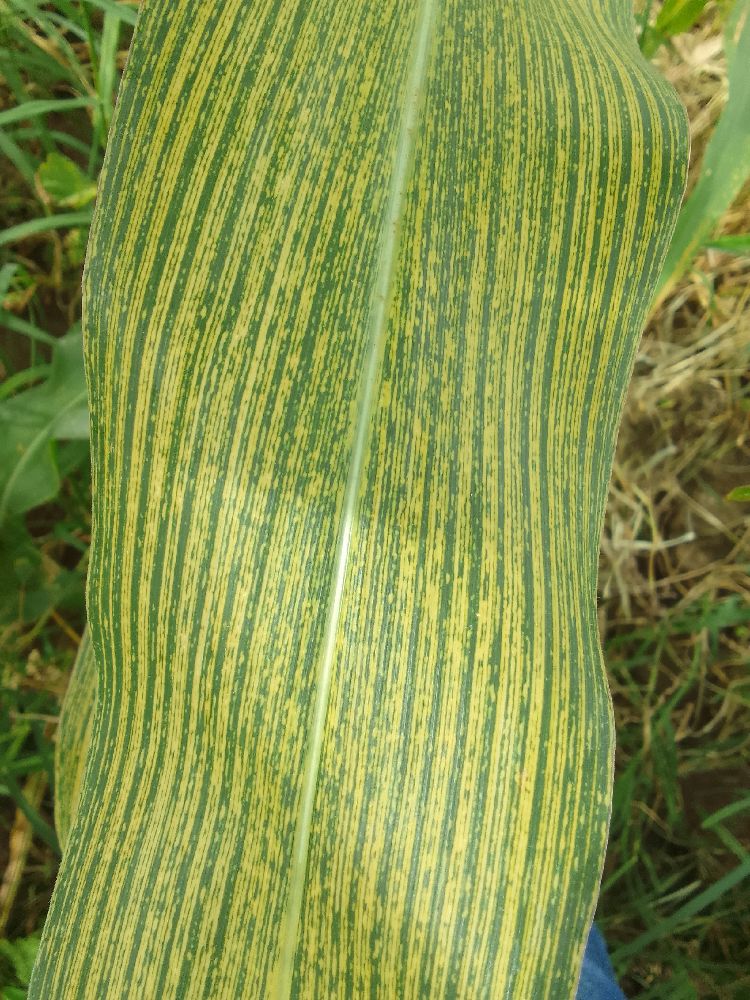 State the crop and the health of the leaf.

maize, maize streak virus
